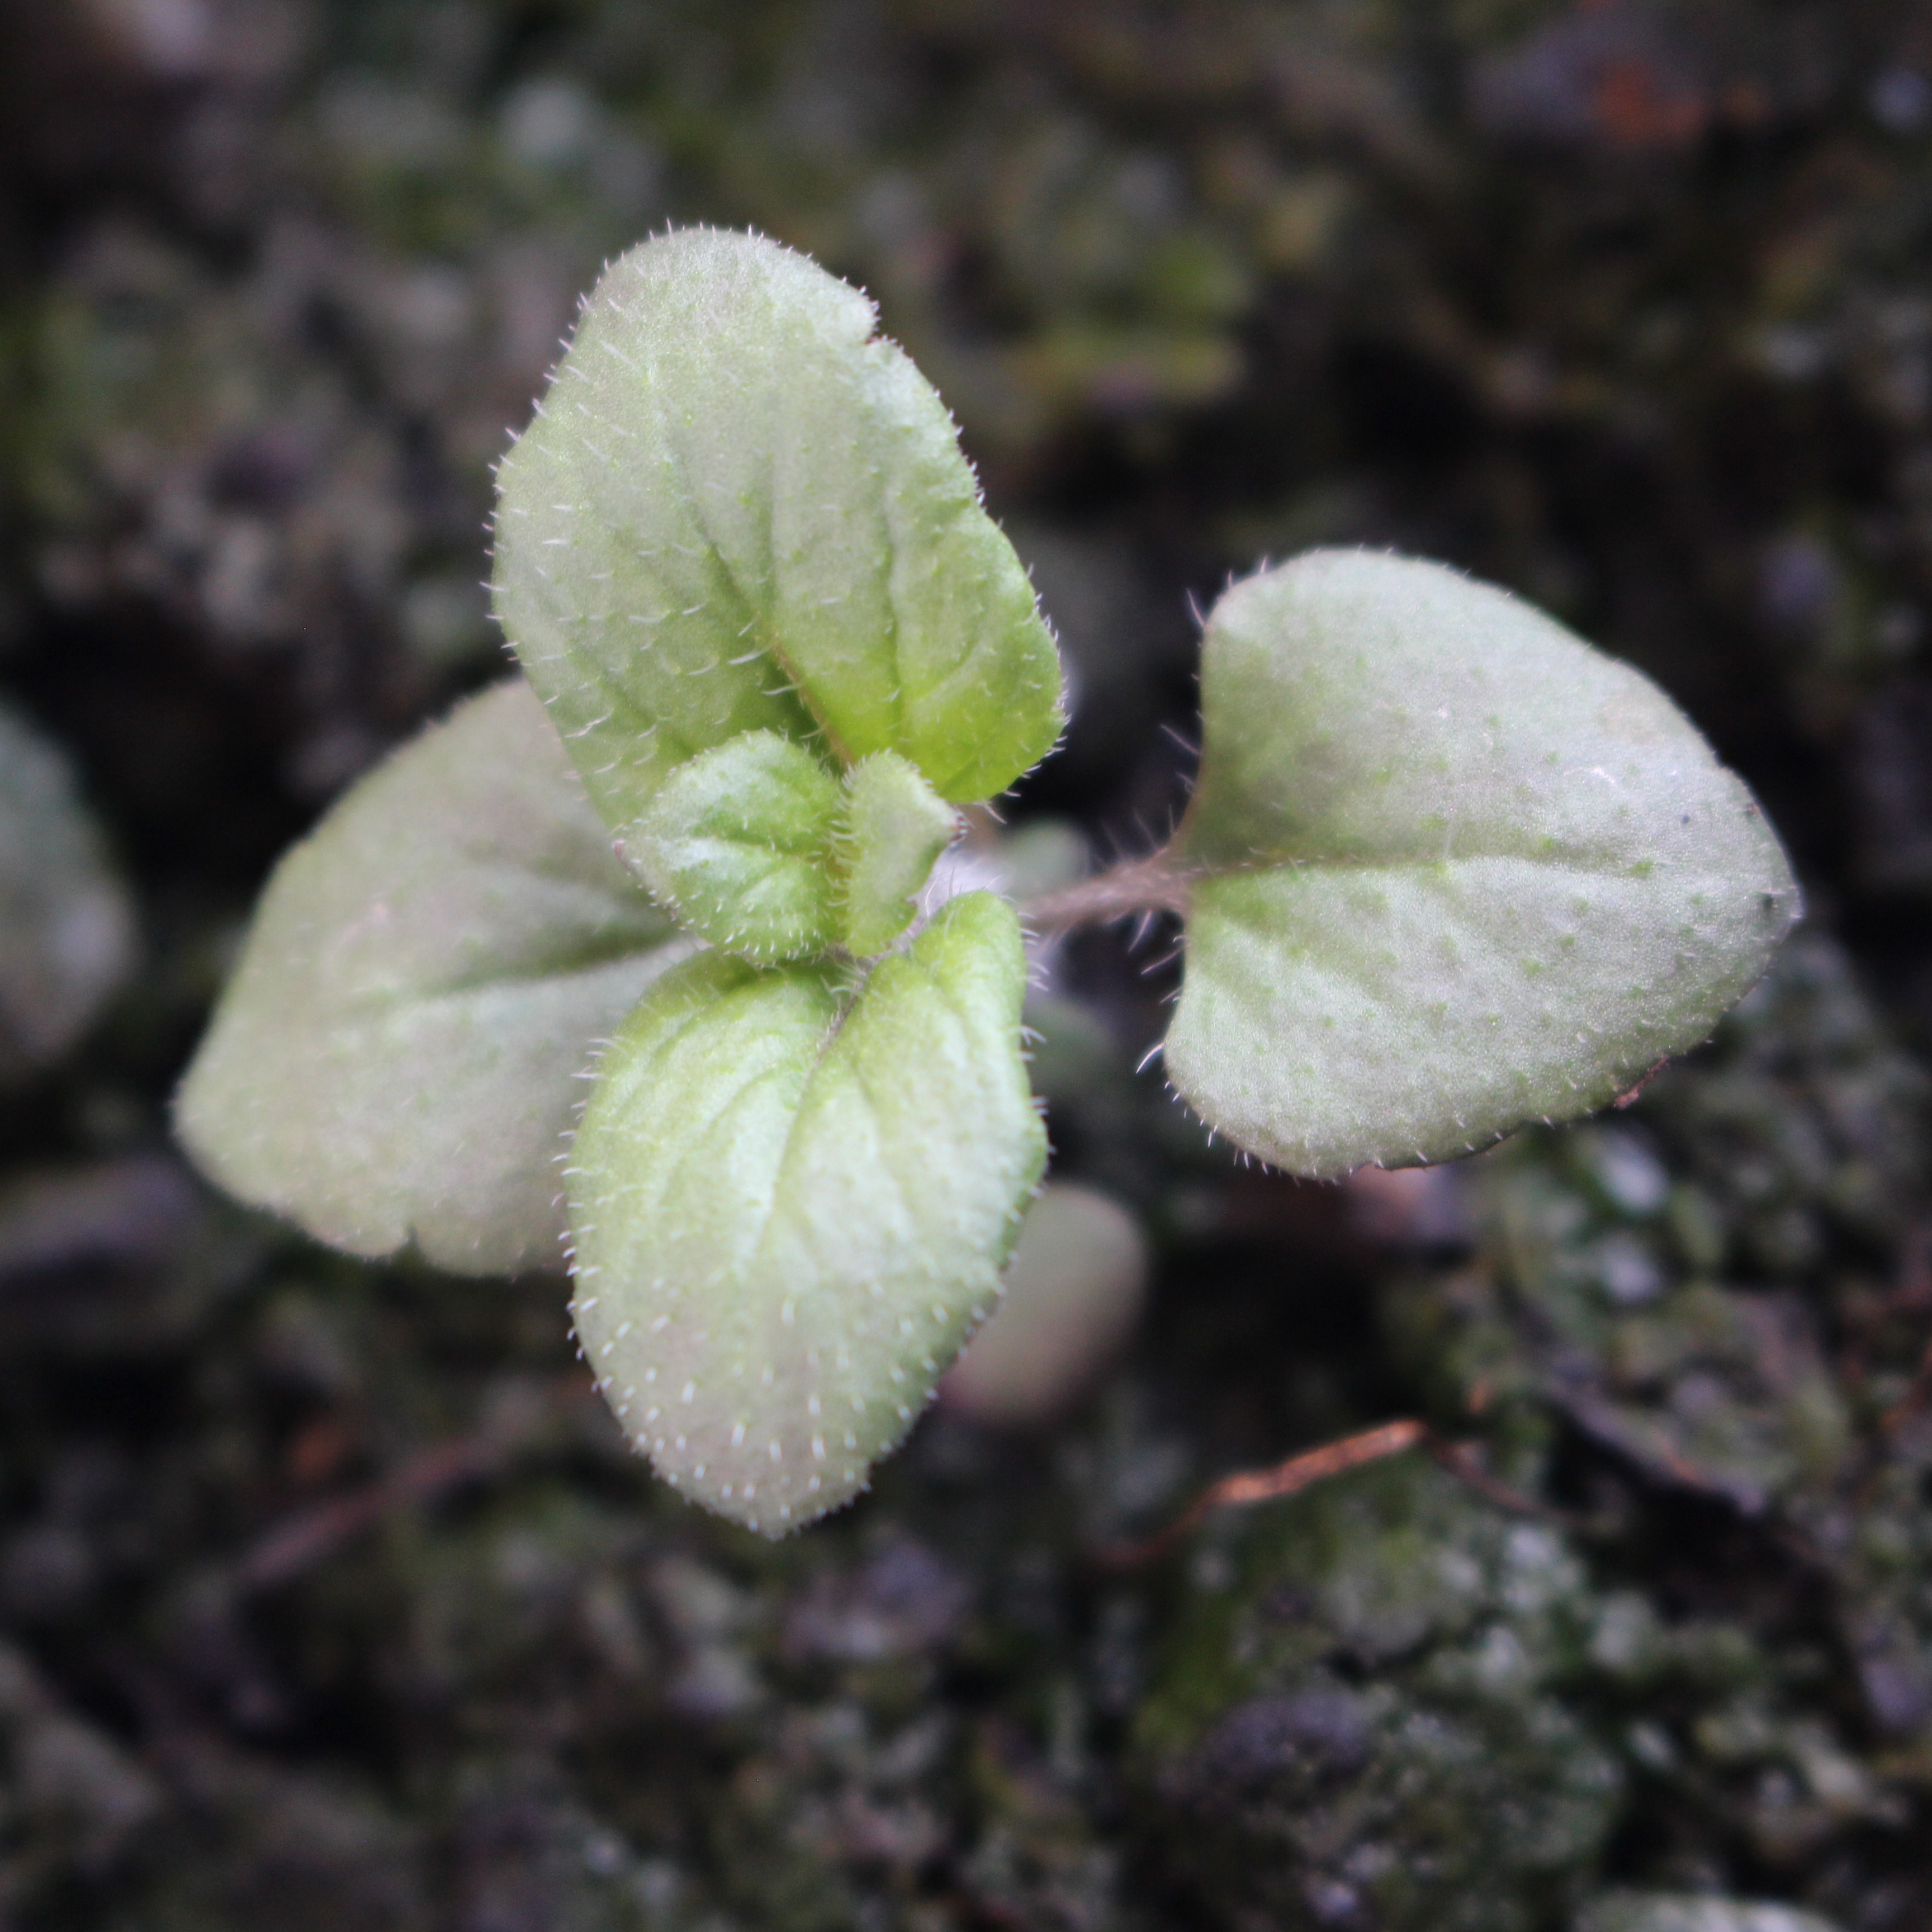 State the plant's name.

Veronica persica
